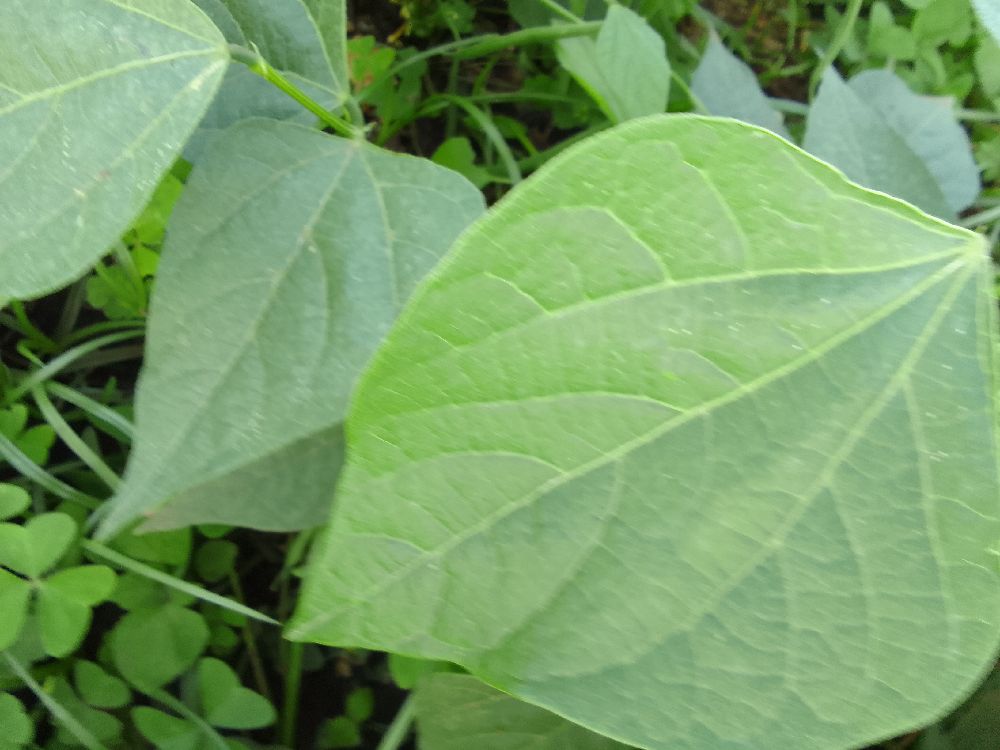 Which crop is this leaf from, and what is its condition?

common bean, healthy
